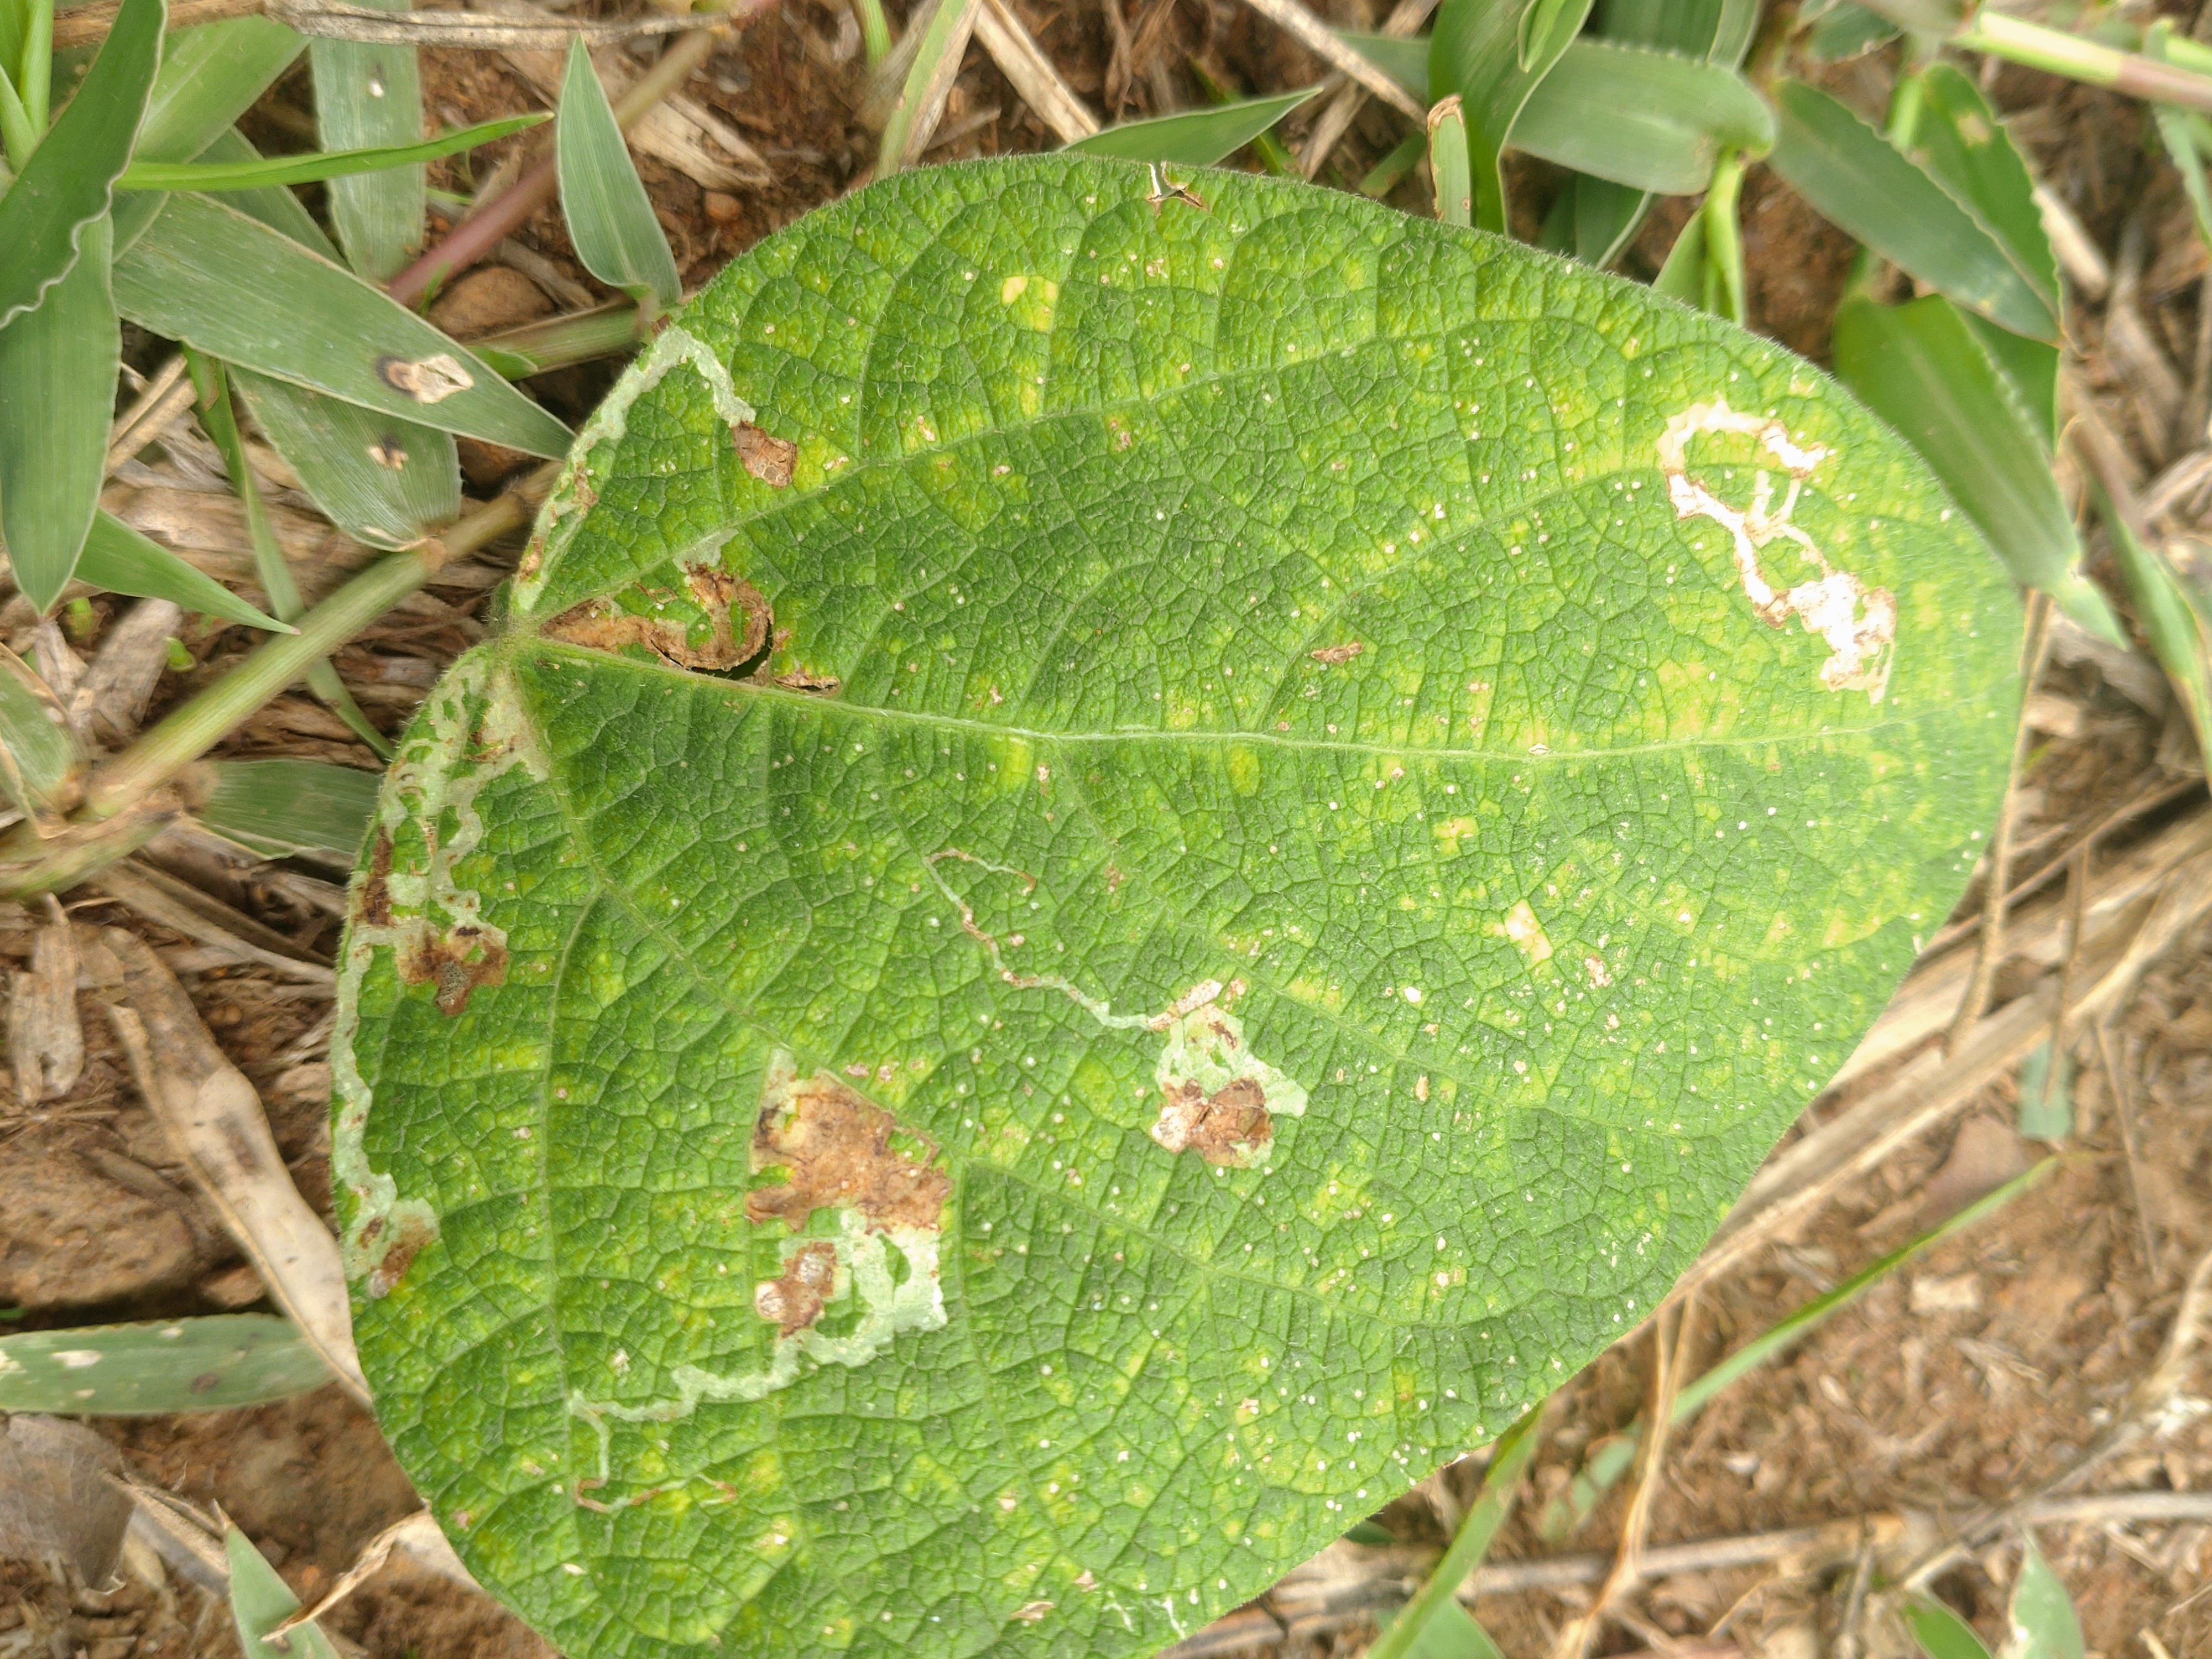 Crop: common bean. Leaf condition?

rust
